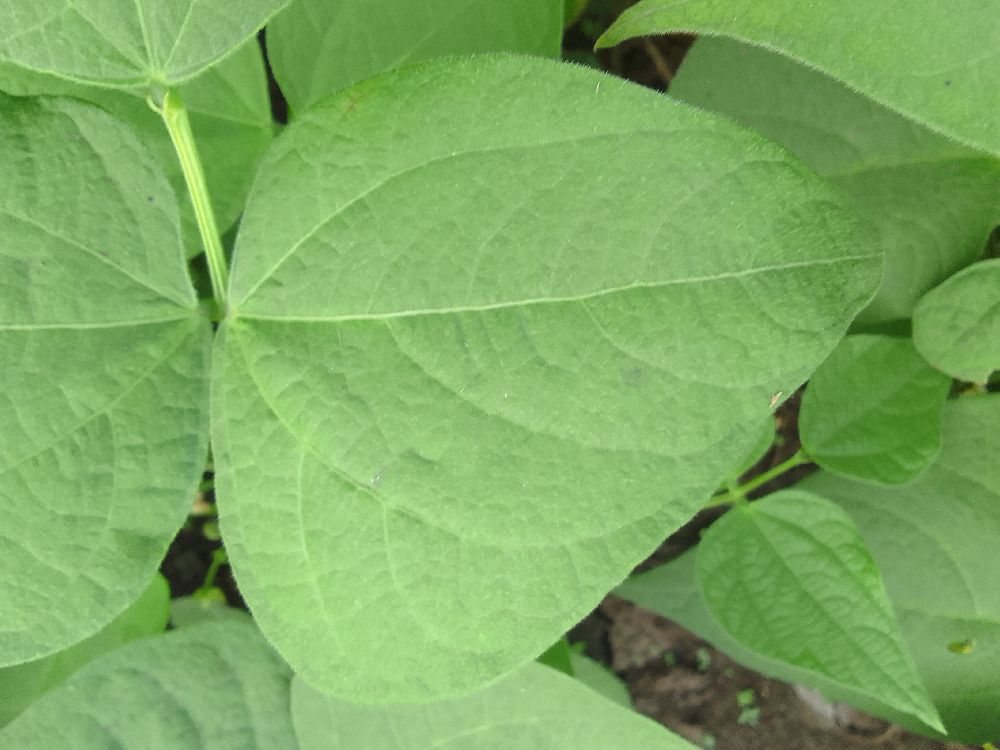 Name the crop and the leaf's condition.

common bean, healthy
